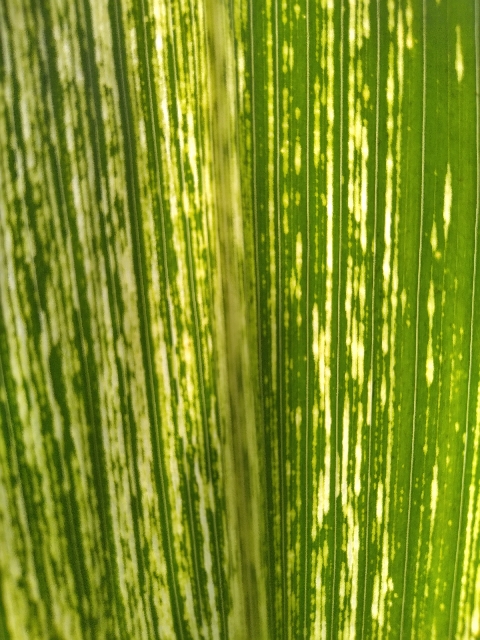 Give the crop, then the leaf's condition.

maize, maize streak virus
